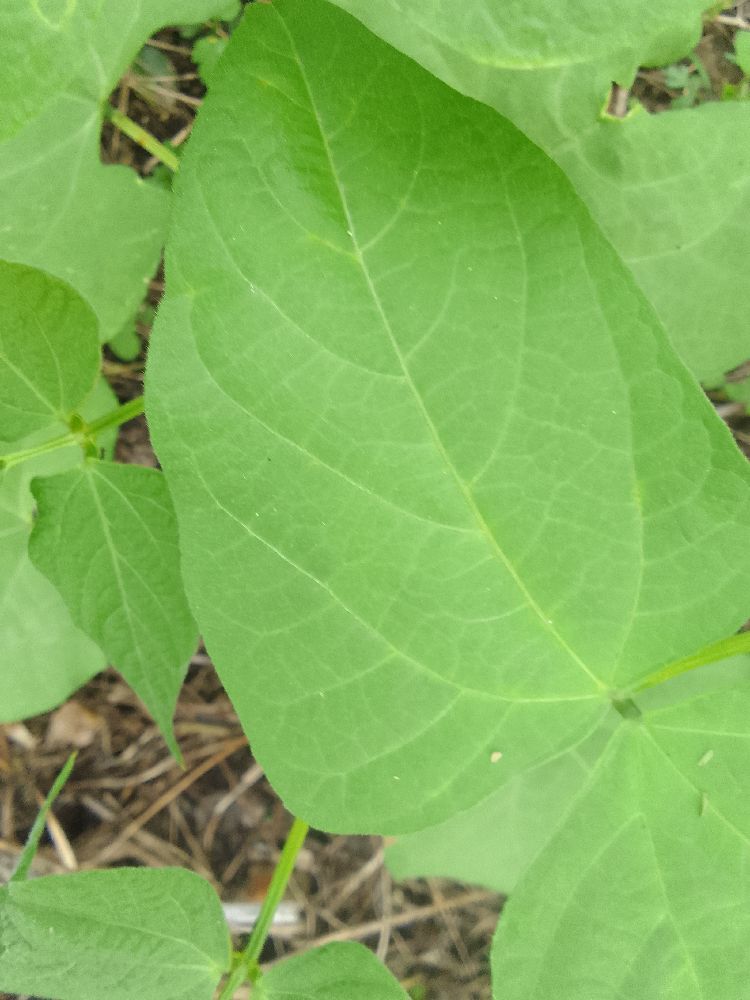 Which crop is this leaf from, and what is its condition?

common bean, healthy
